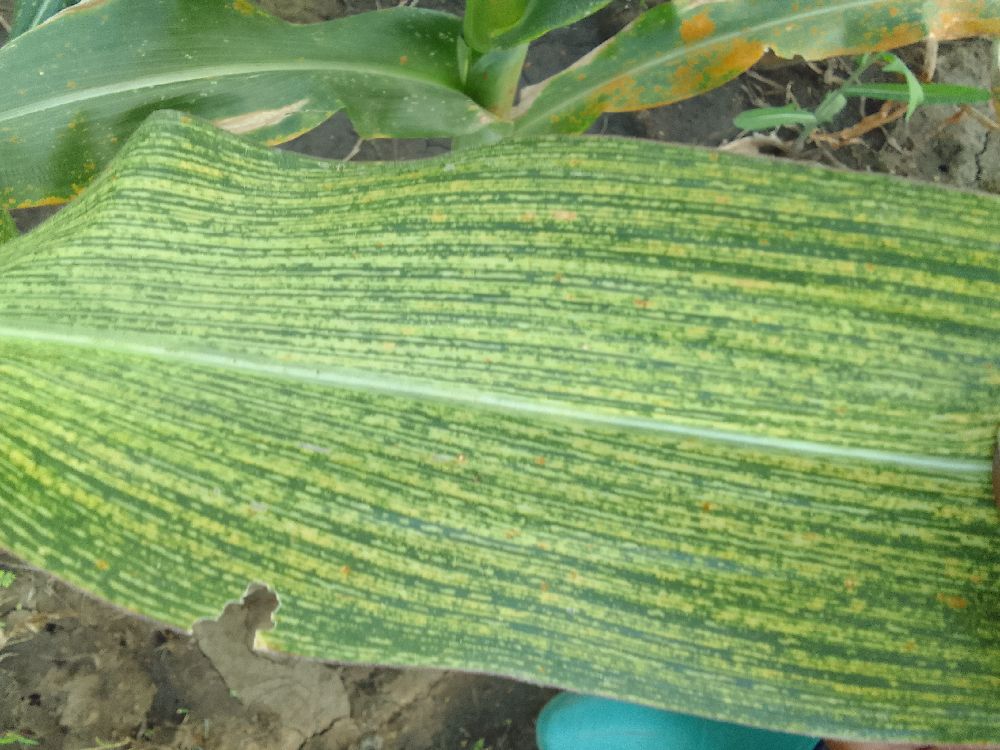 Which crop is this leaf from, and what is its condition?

maize, maize streak virus
